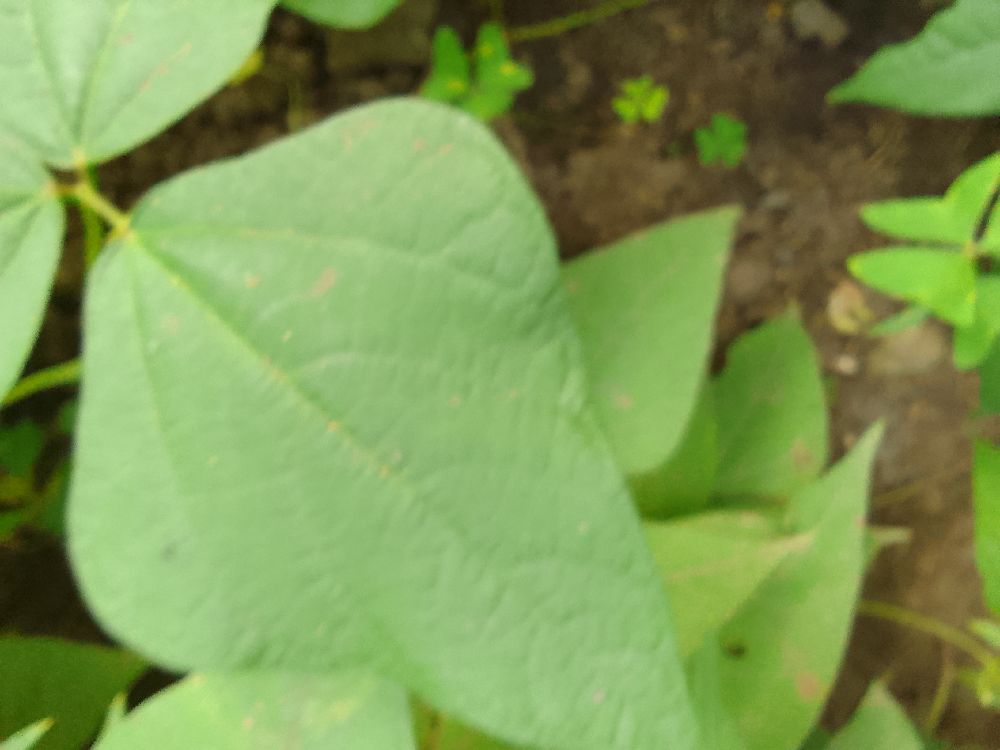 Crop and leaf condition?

common bean, healthy
